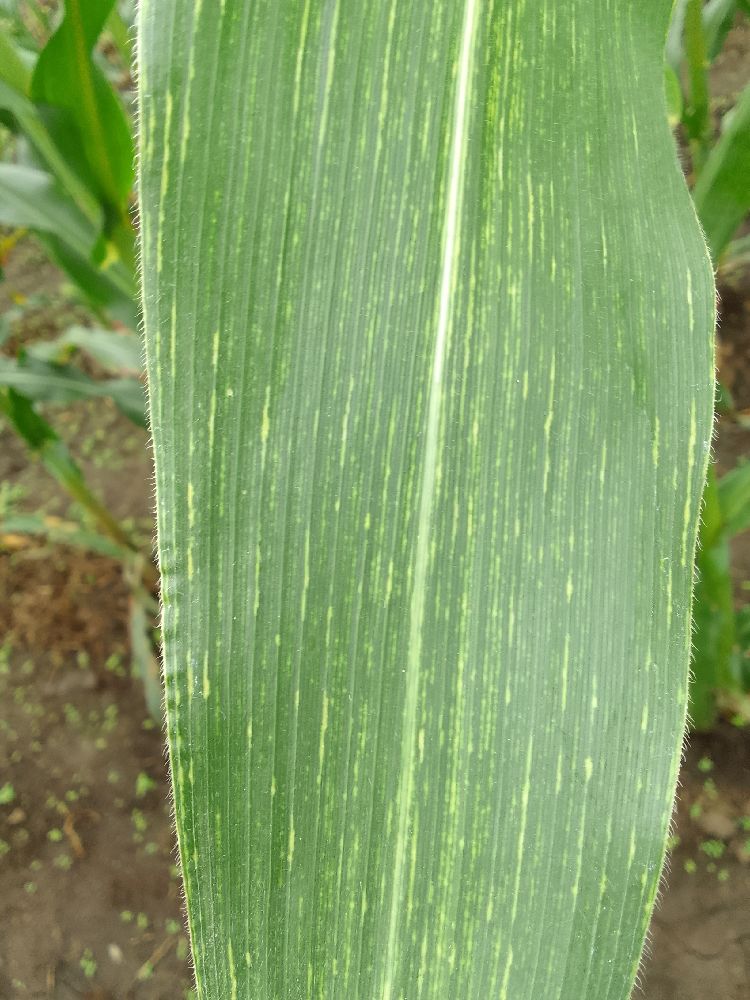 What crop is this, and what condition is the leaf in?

maize, maize streak virus
